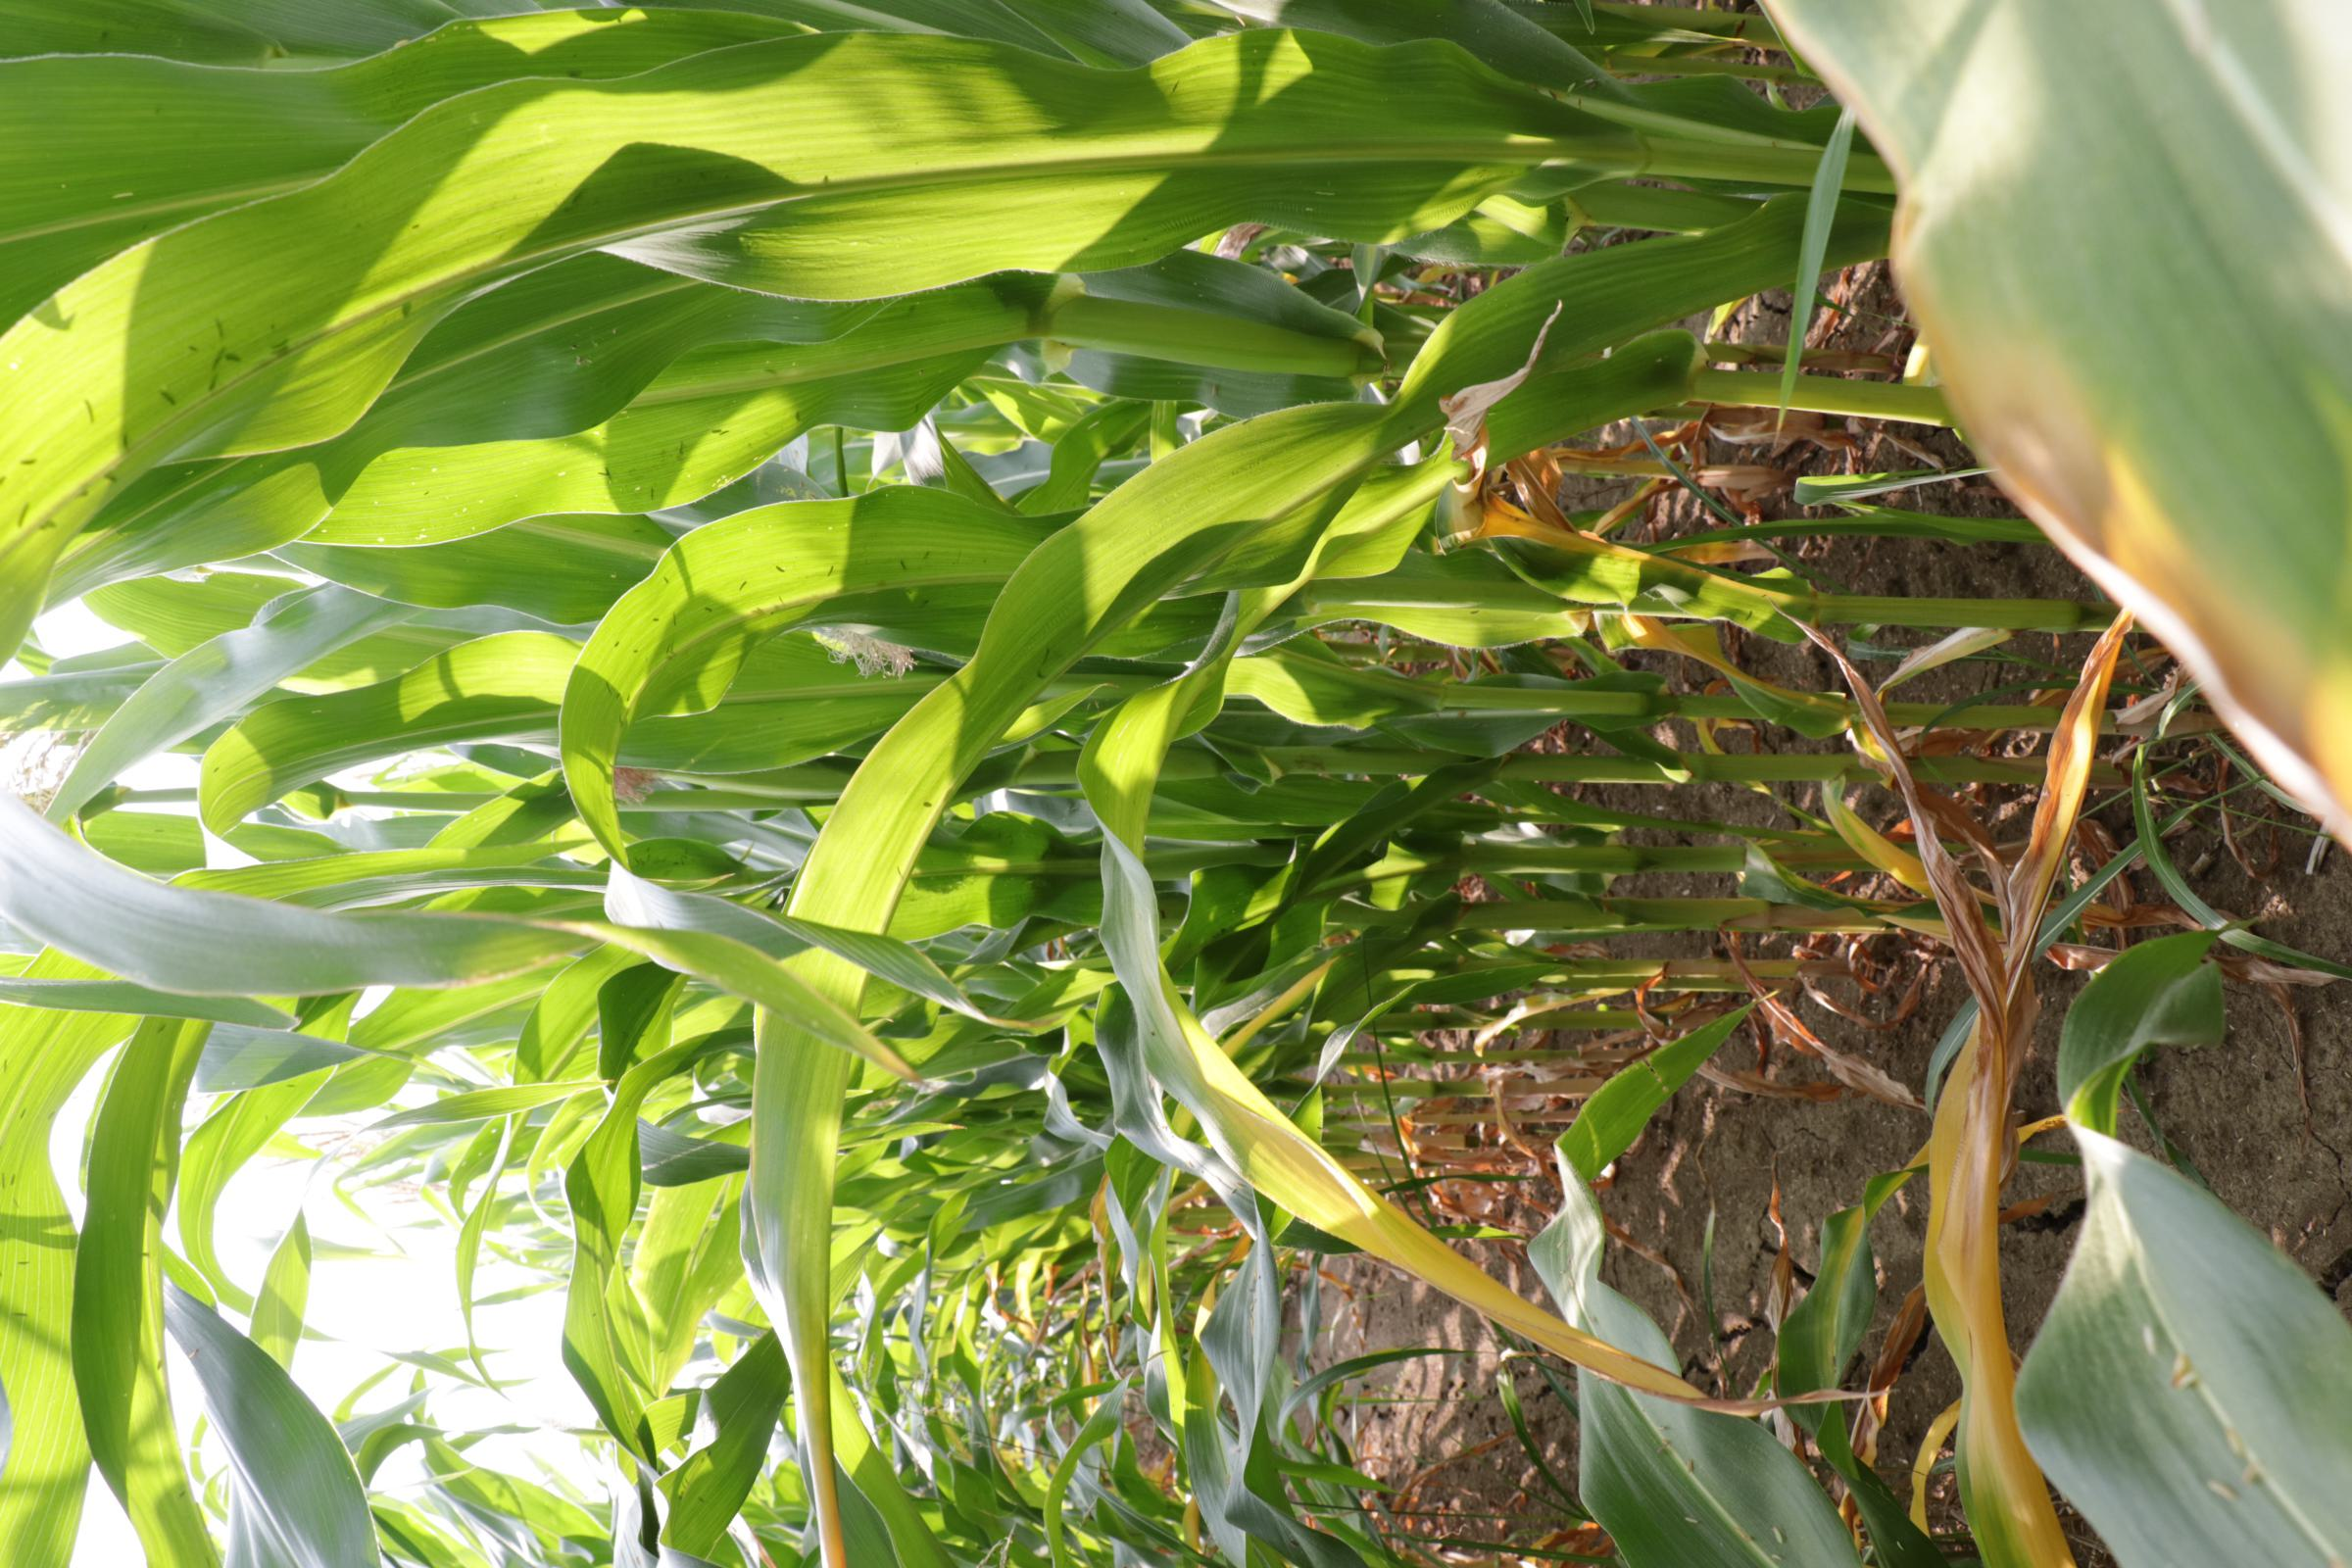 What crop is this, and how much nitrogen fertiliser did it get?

maize, full nitrogen fertilisation
